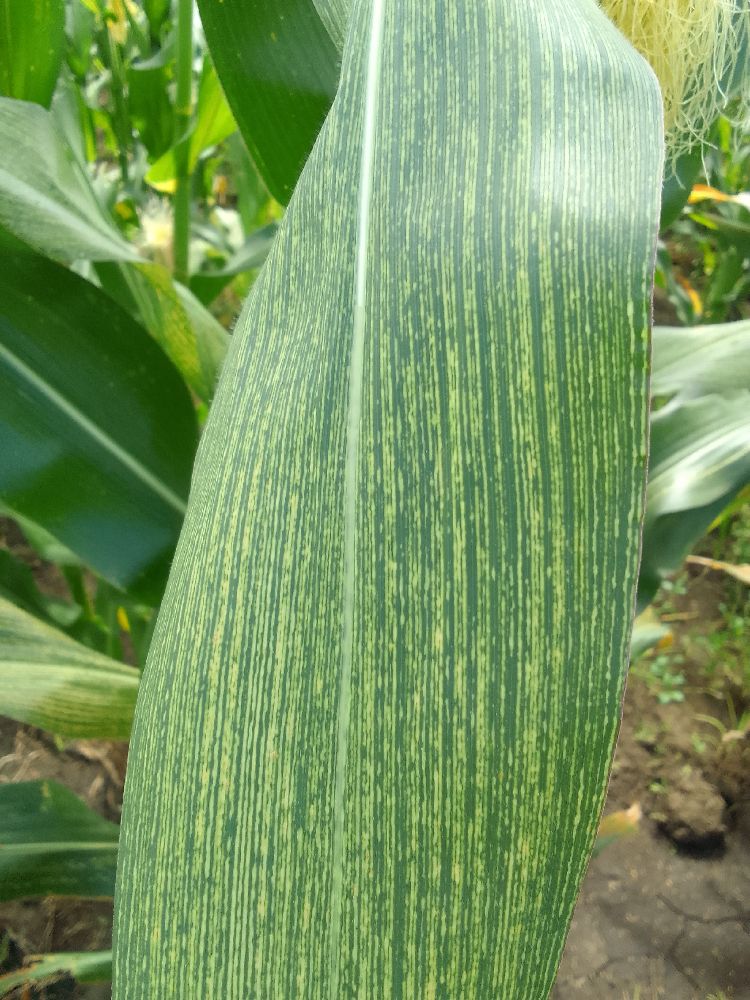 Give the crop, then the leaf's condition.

maize, maize streak virus
